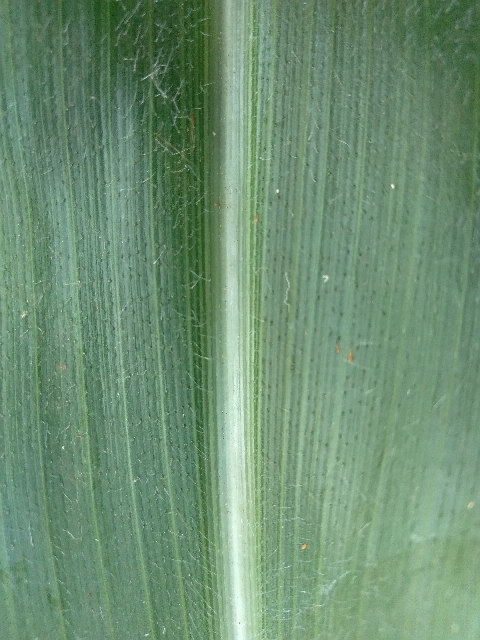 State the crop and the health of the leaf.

maize, healthy
